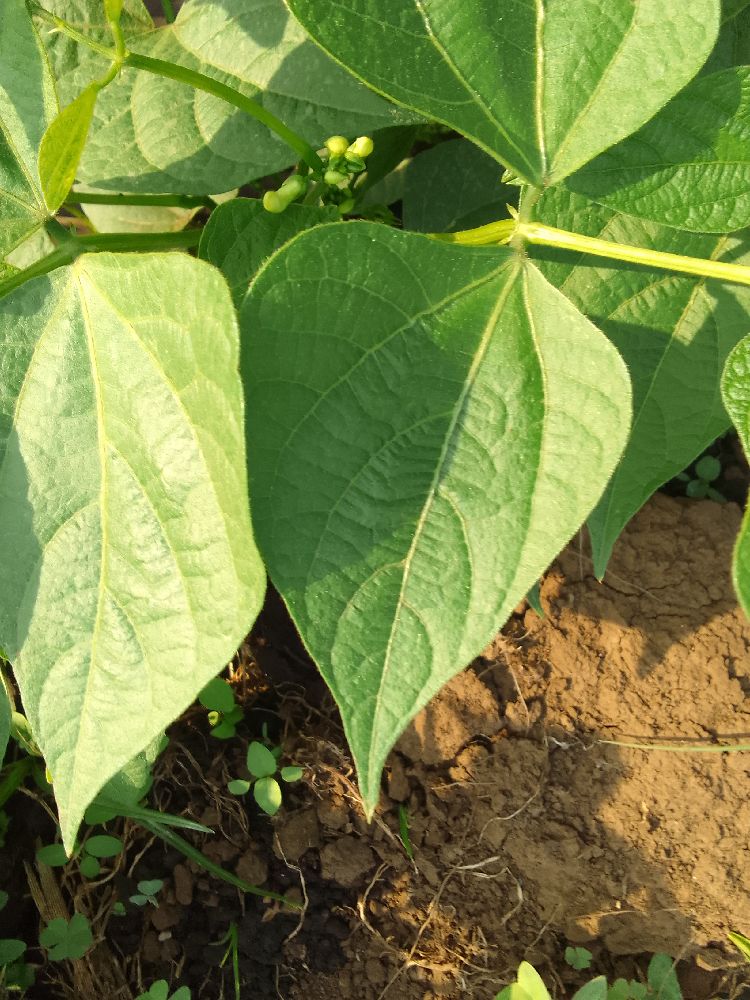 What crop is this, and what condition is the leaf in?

common bean, healthy
